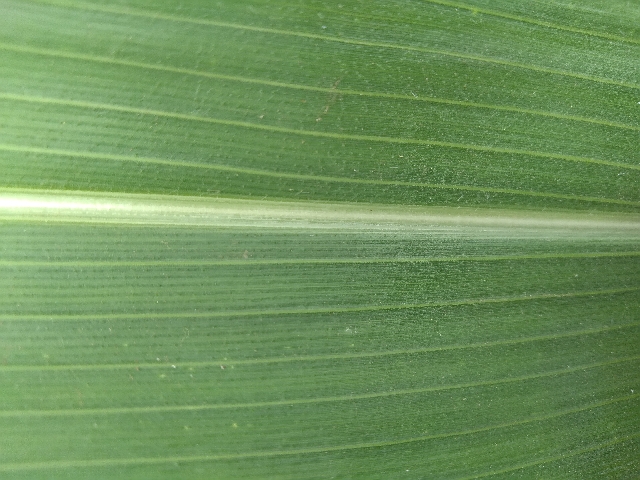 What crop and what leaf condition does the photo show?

maize, healthy
